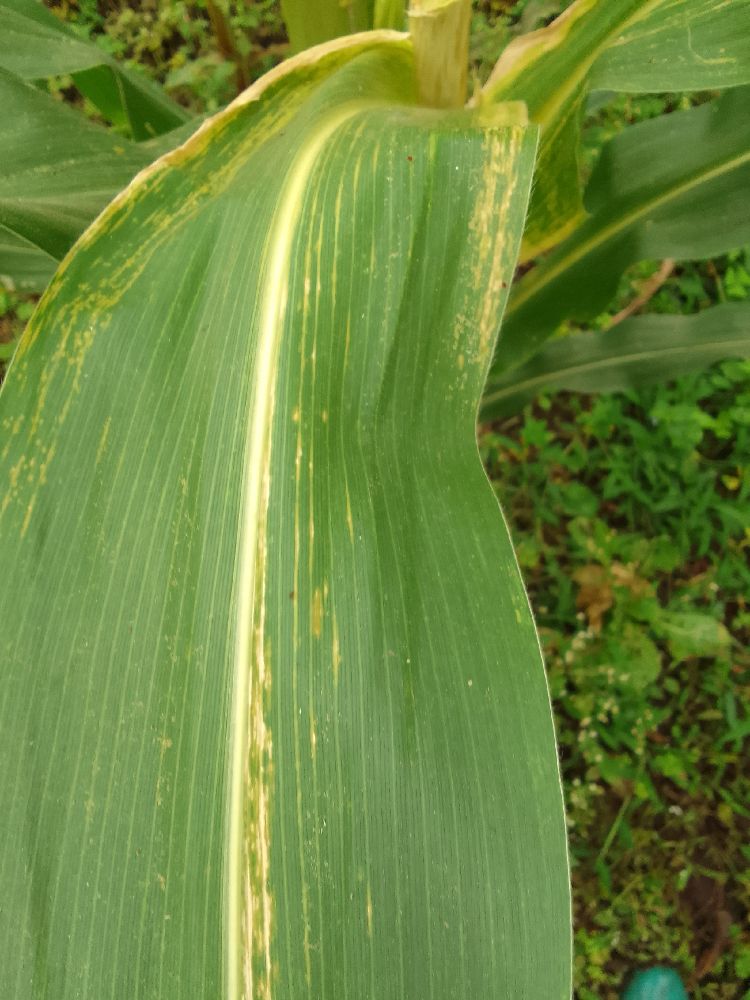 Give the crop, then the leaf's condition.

maize, maize lethal necrosis
